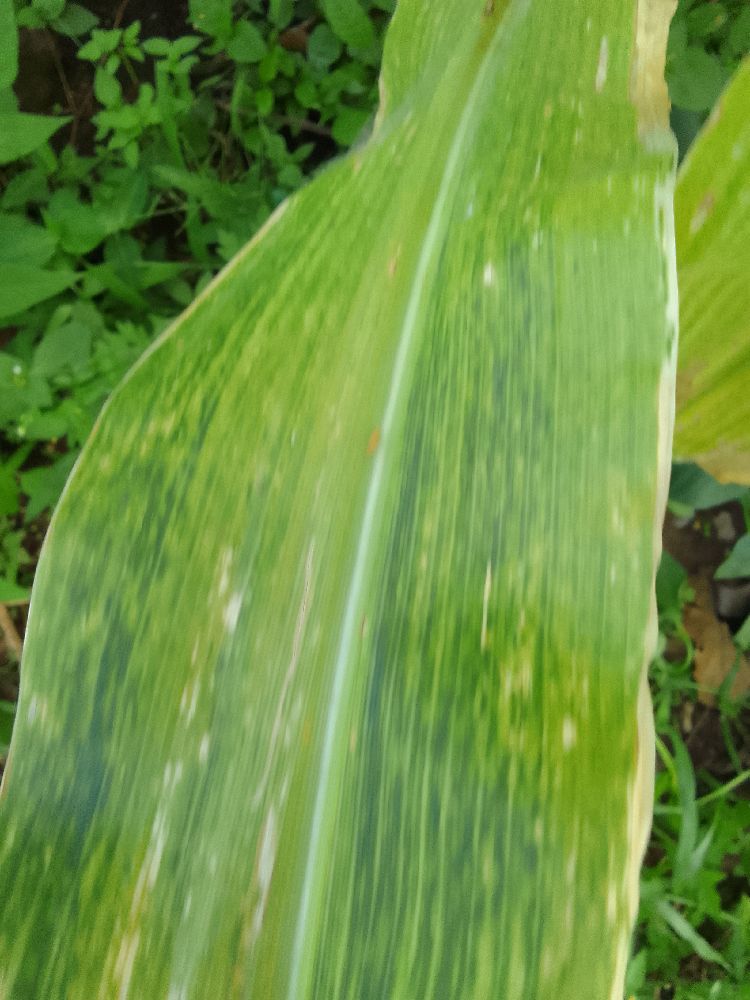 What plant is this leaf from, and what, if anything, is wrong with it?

maize, maize lethal necrosis
